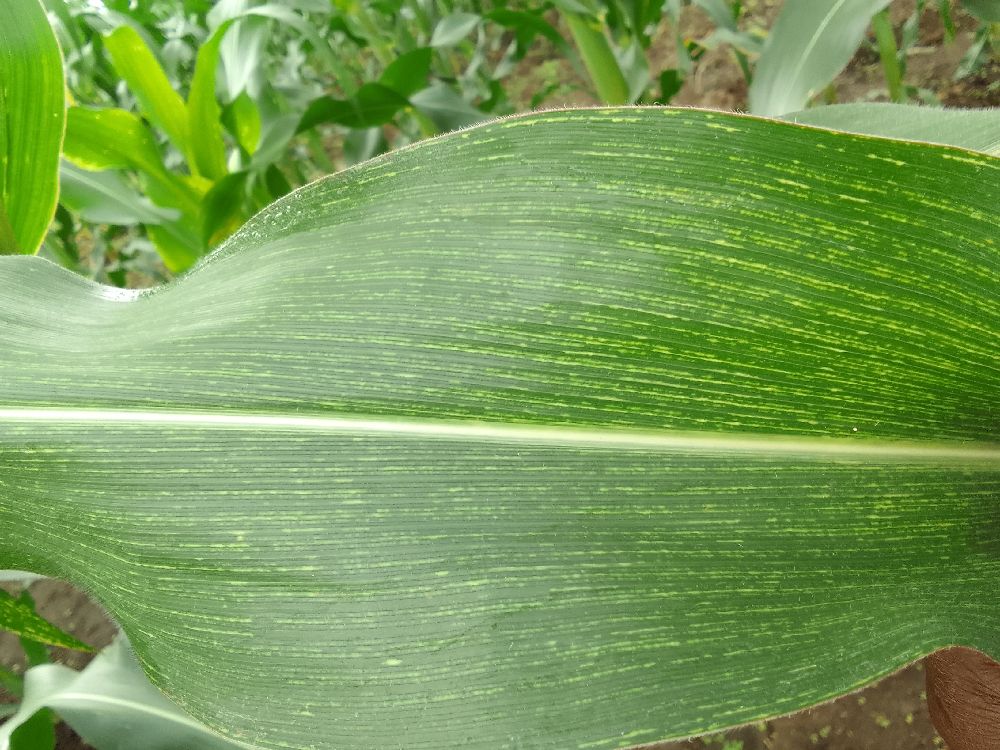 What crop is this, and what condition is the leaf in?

maize, maize streak virus
